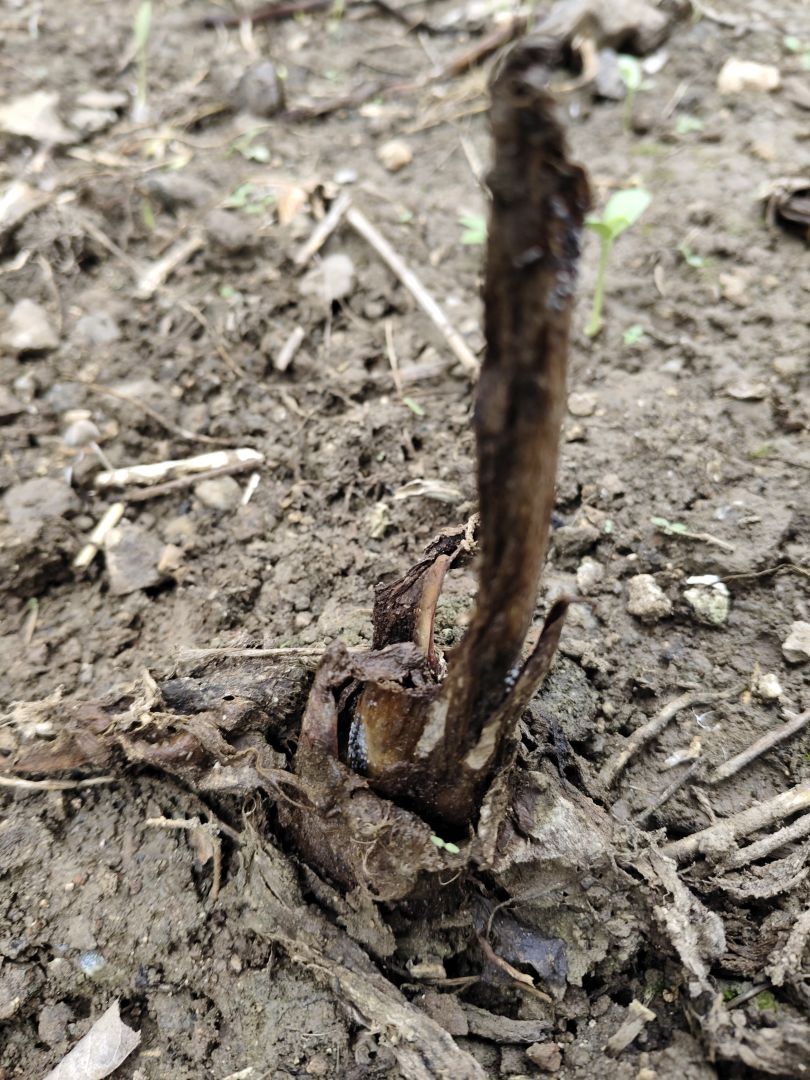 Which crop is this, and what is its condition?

taro, root rot
